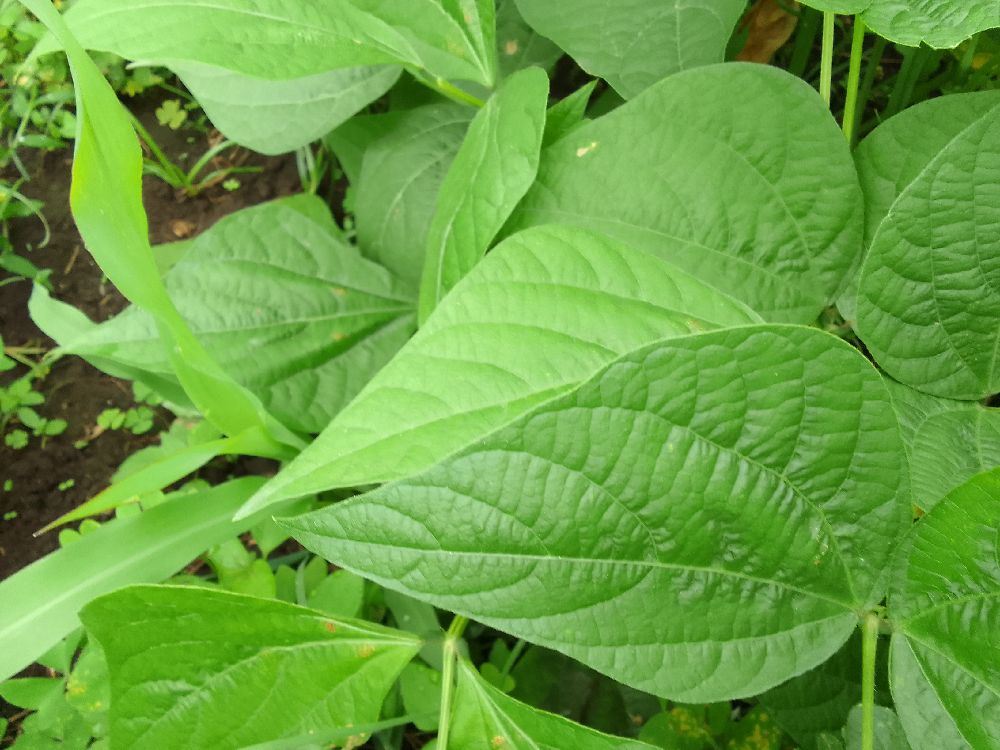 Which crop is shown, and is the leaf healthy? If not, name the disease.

common bean, healthy
